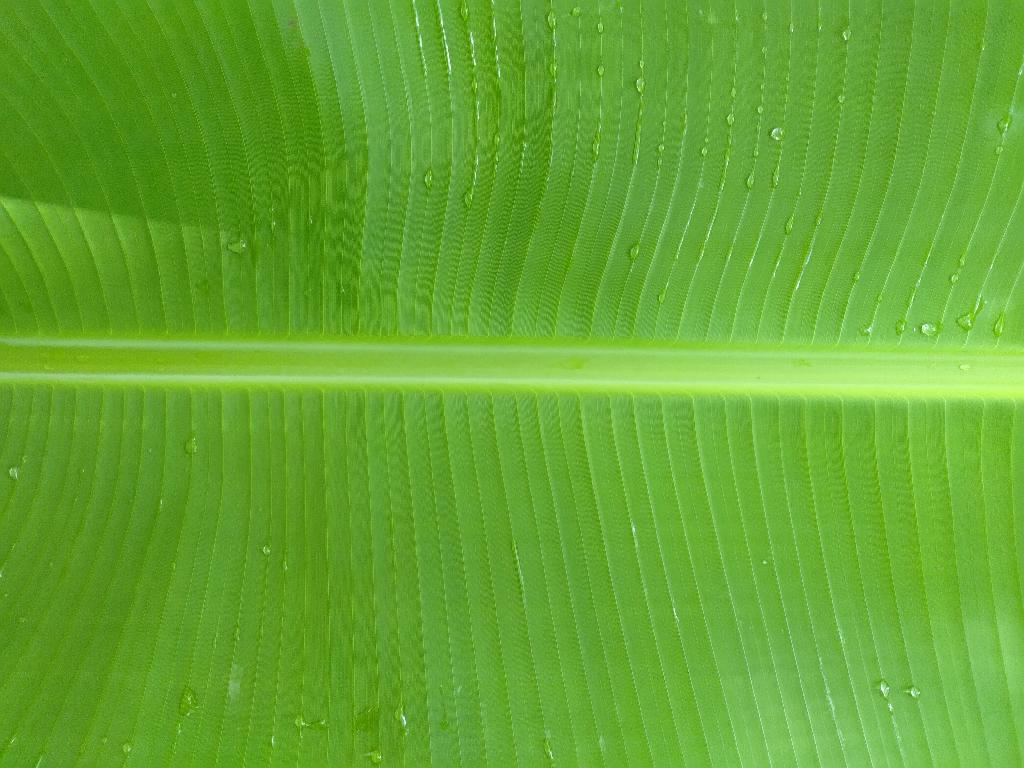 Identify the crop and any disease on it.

banana, healthy
